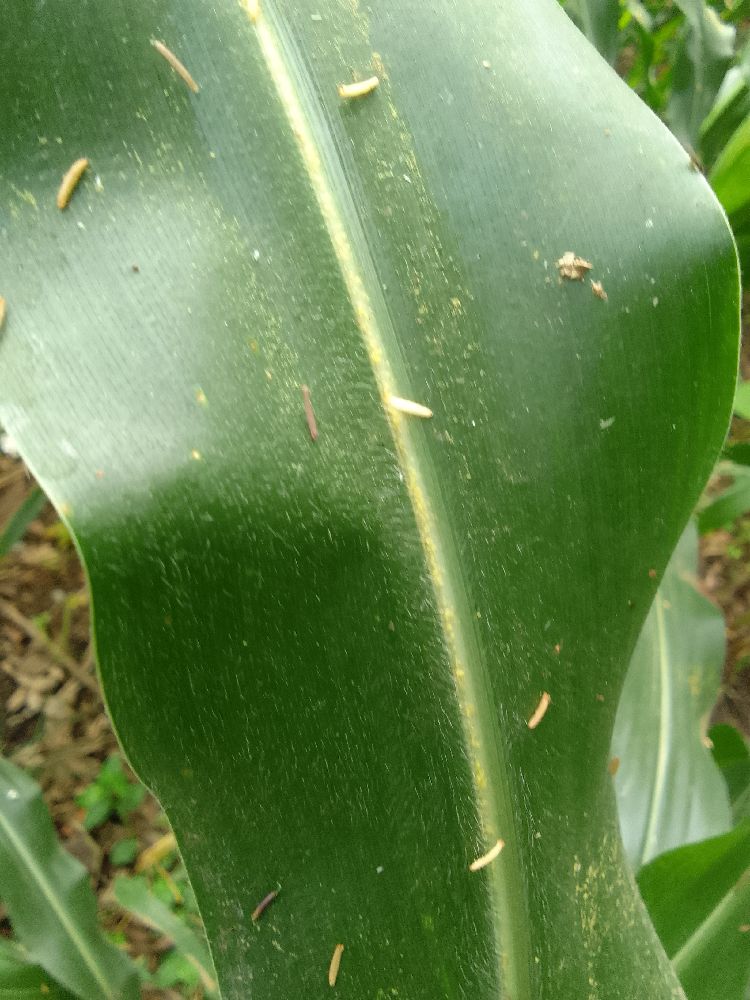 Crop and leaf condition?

maize, healthy
